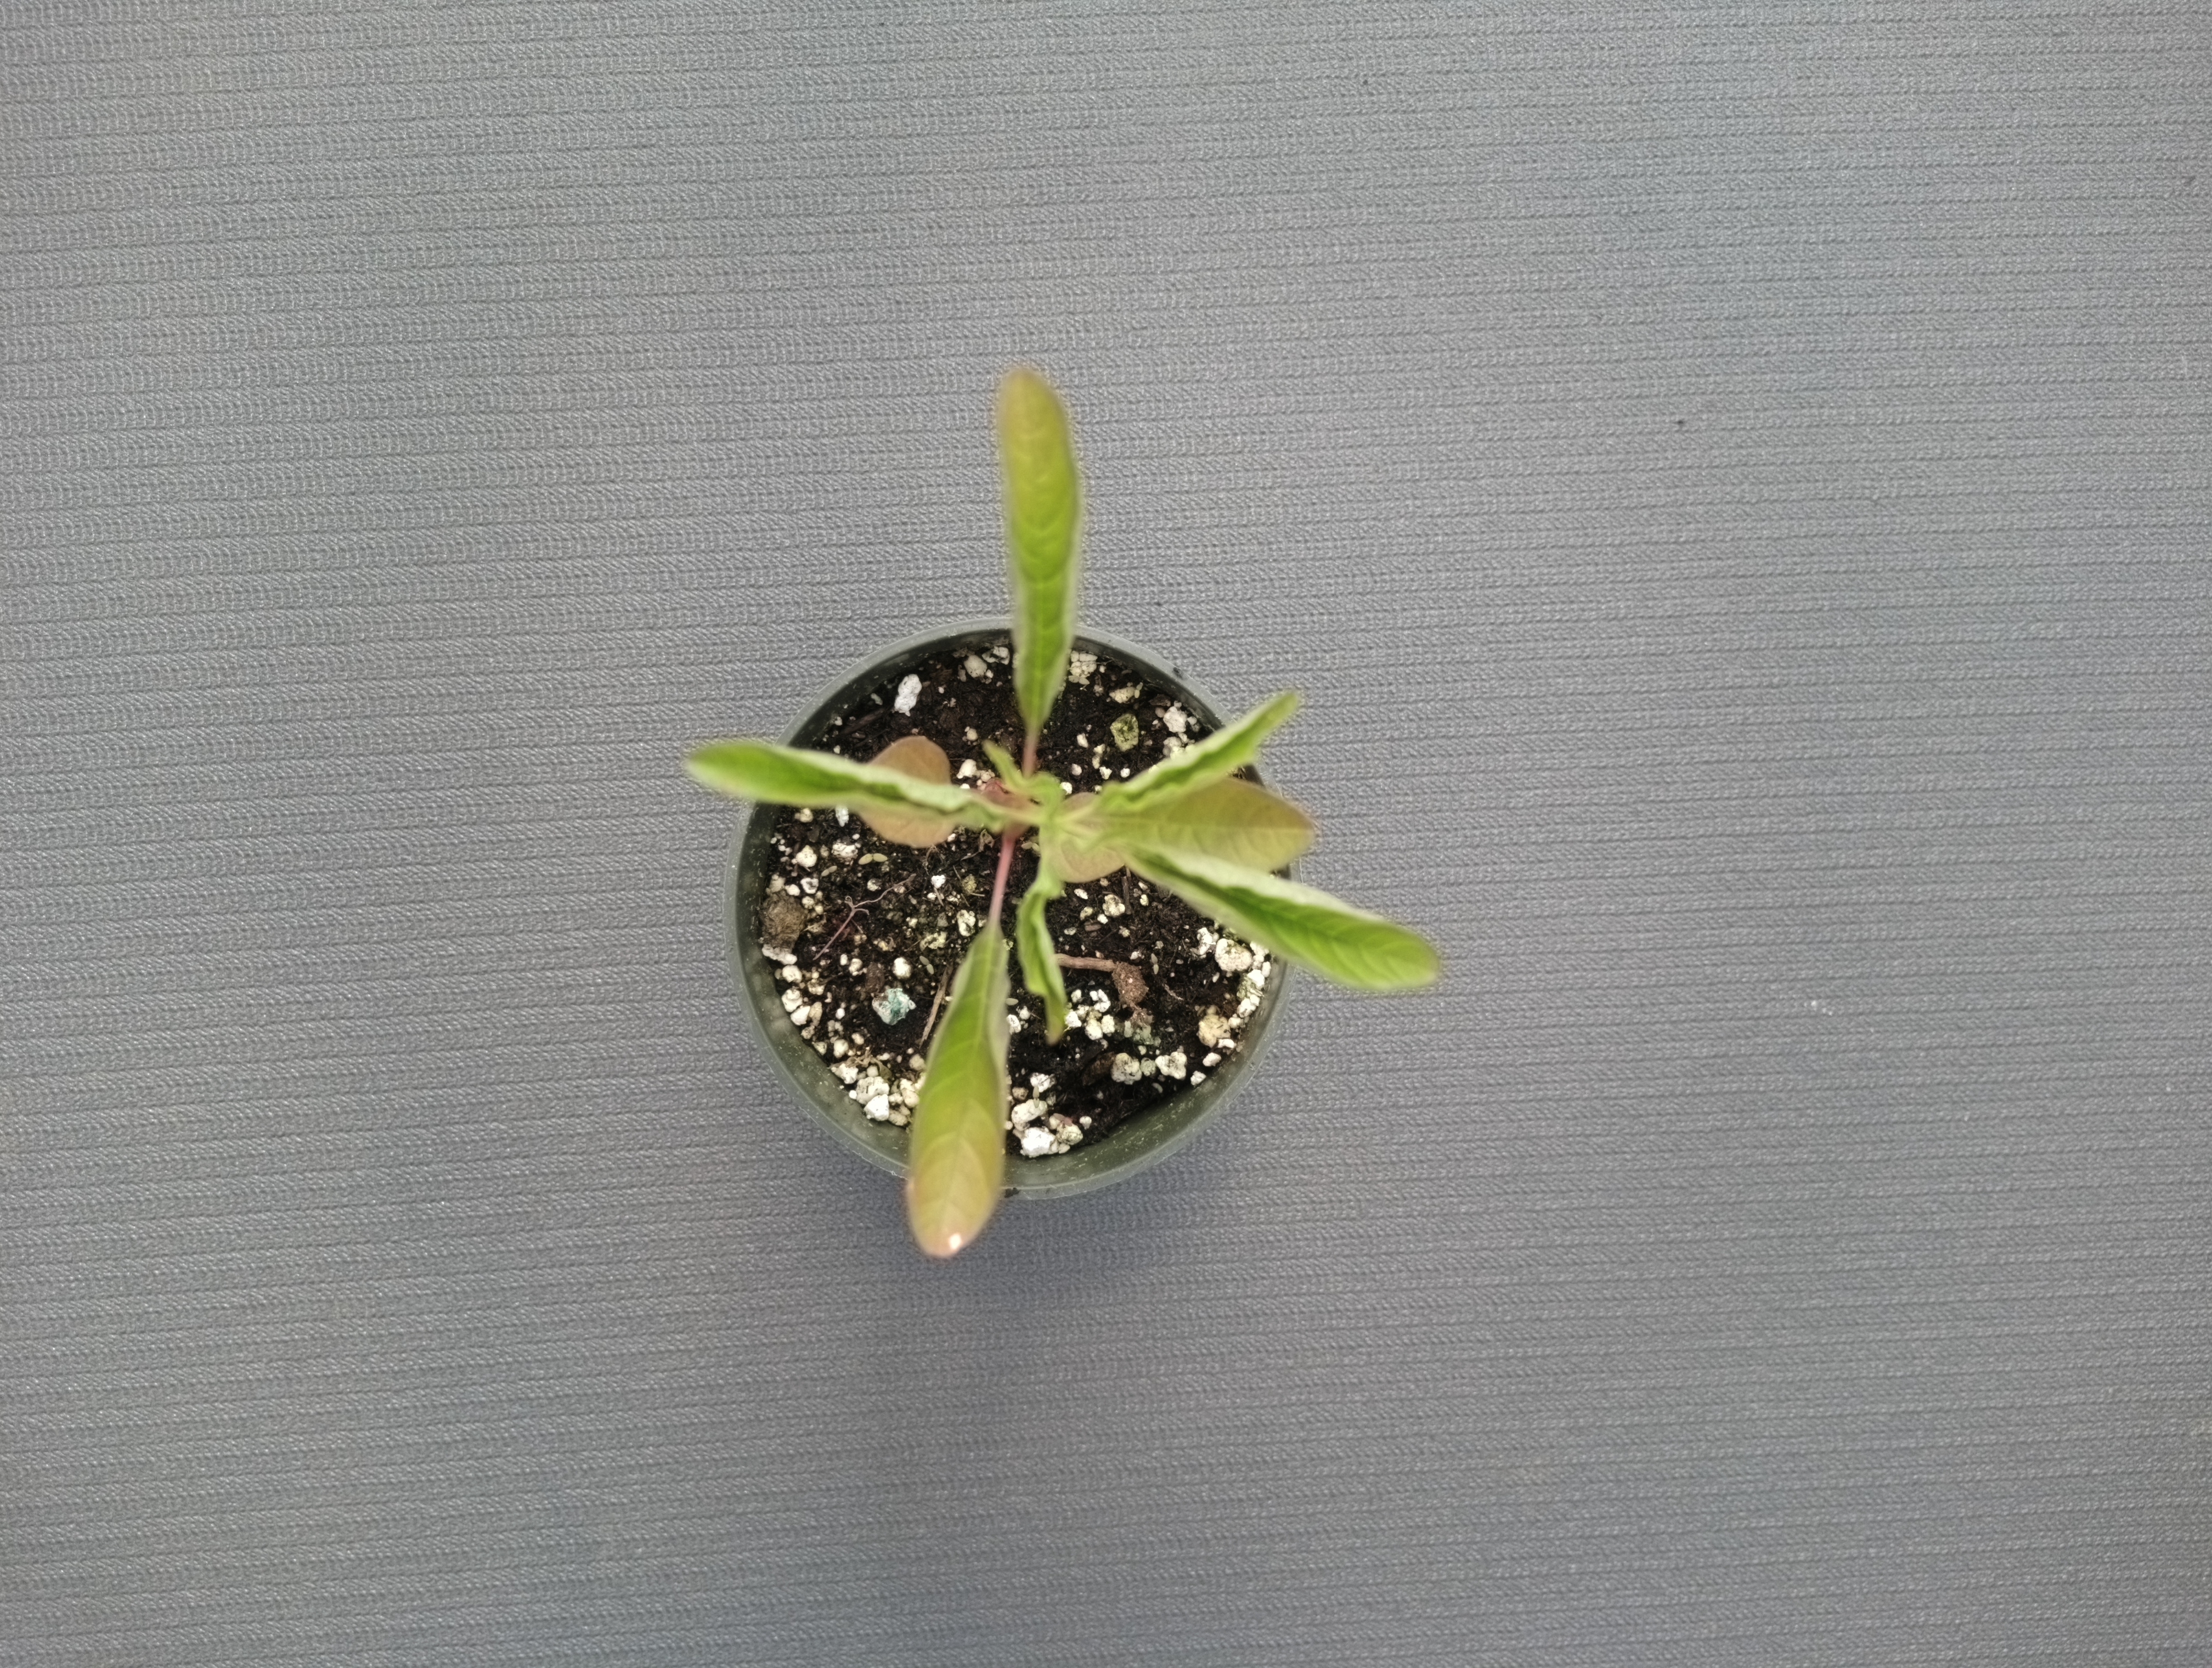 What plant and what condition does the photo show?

waterhemp, healthy untreated
